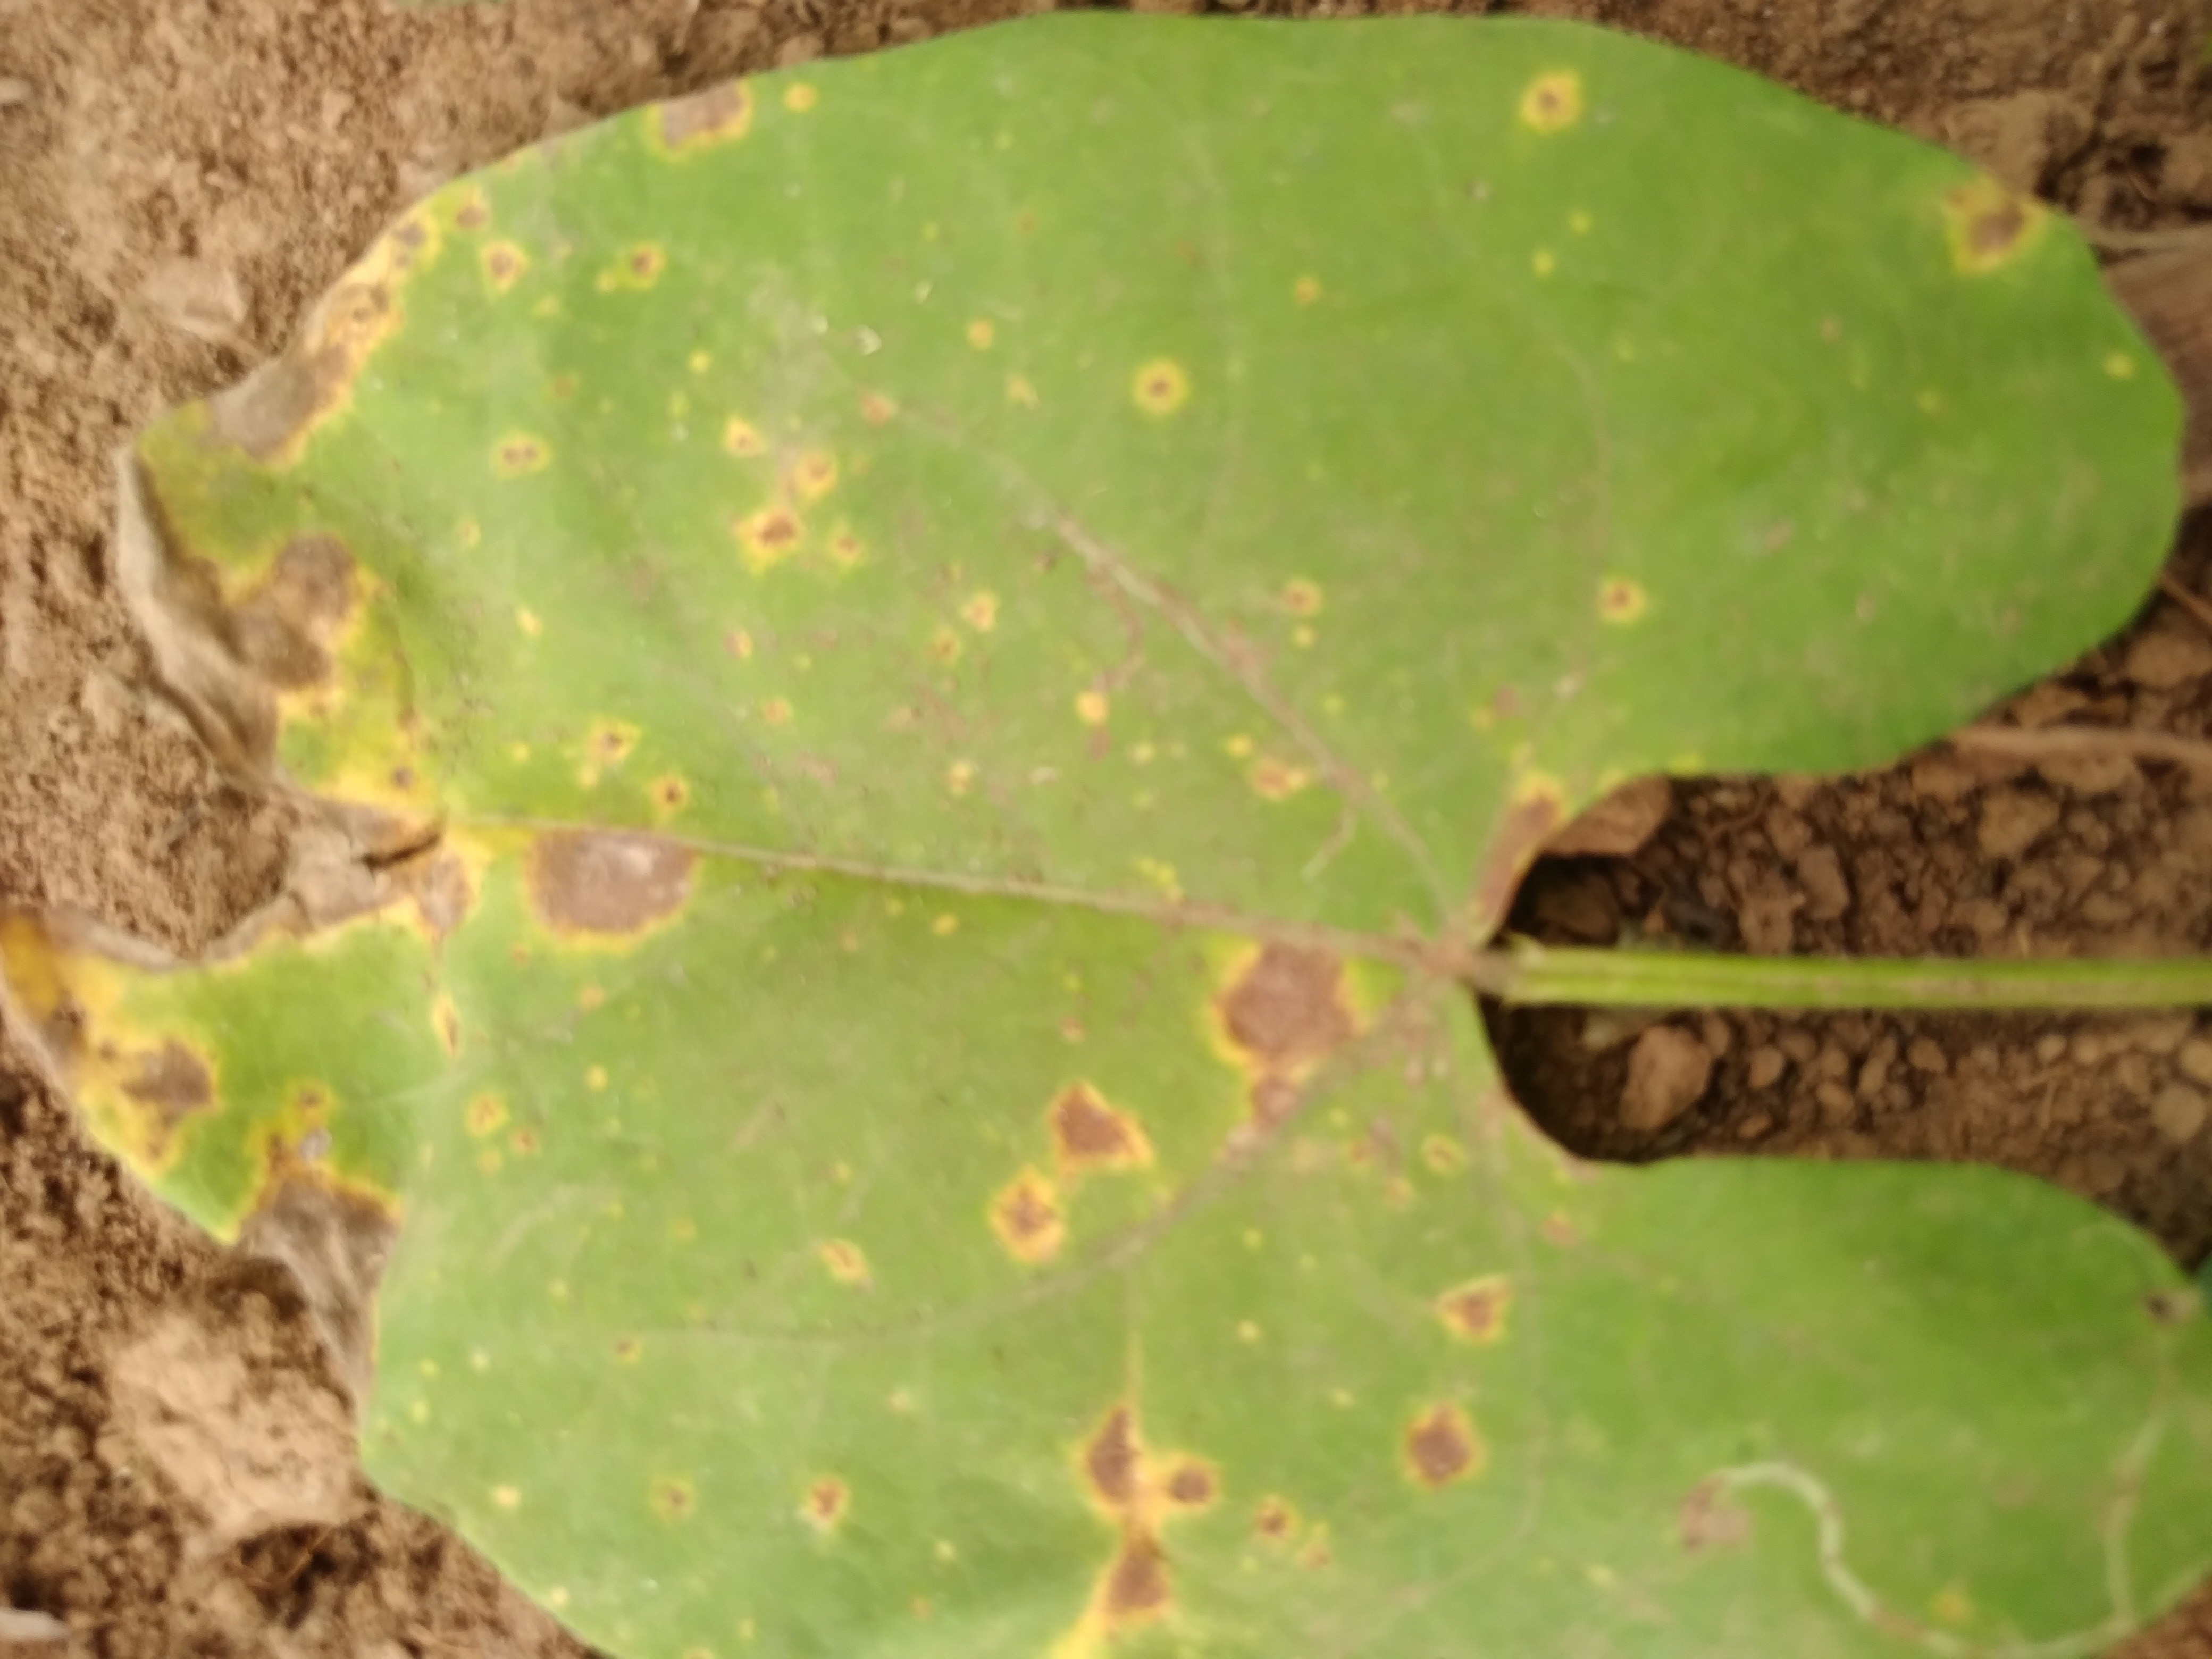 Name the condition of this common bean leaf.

rust
